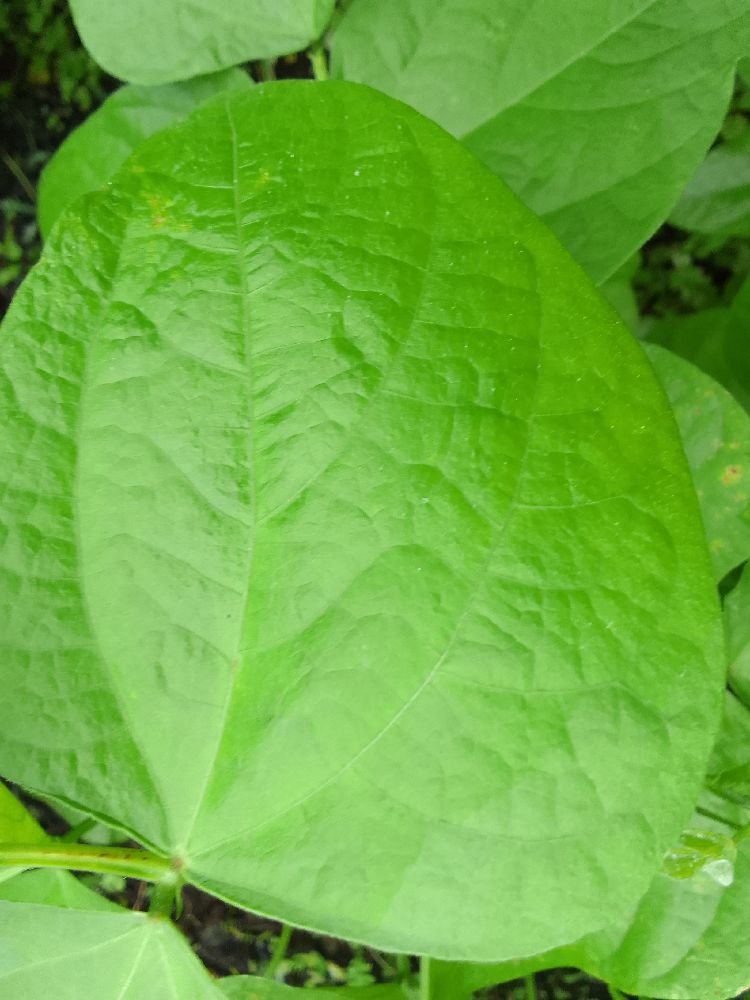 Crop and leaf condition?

common bean, healthy
